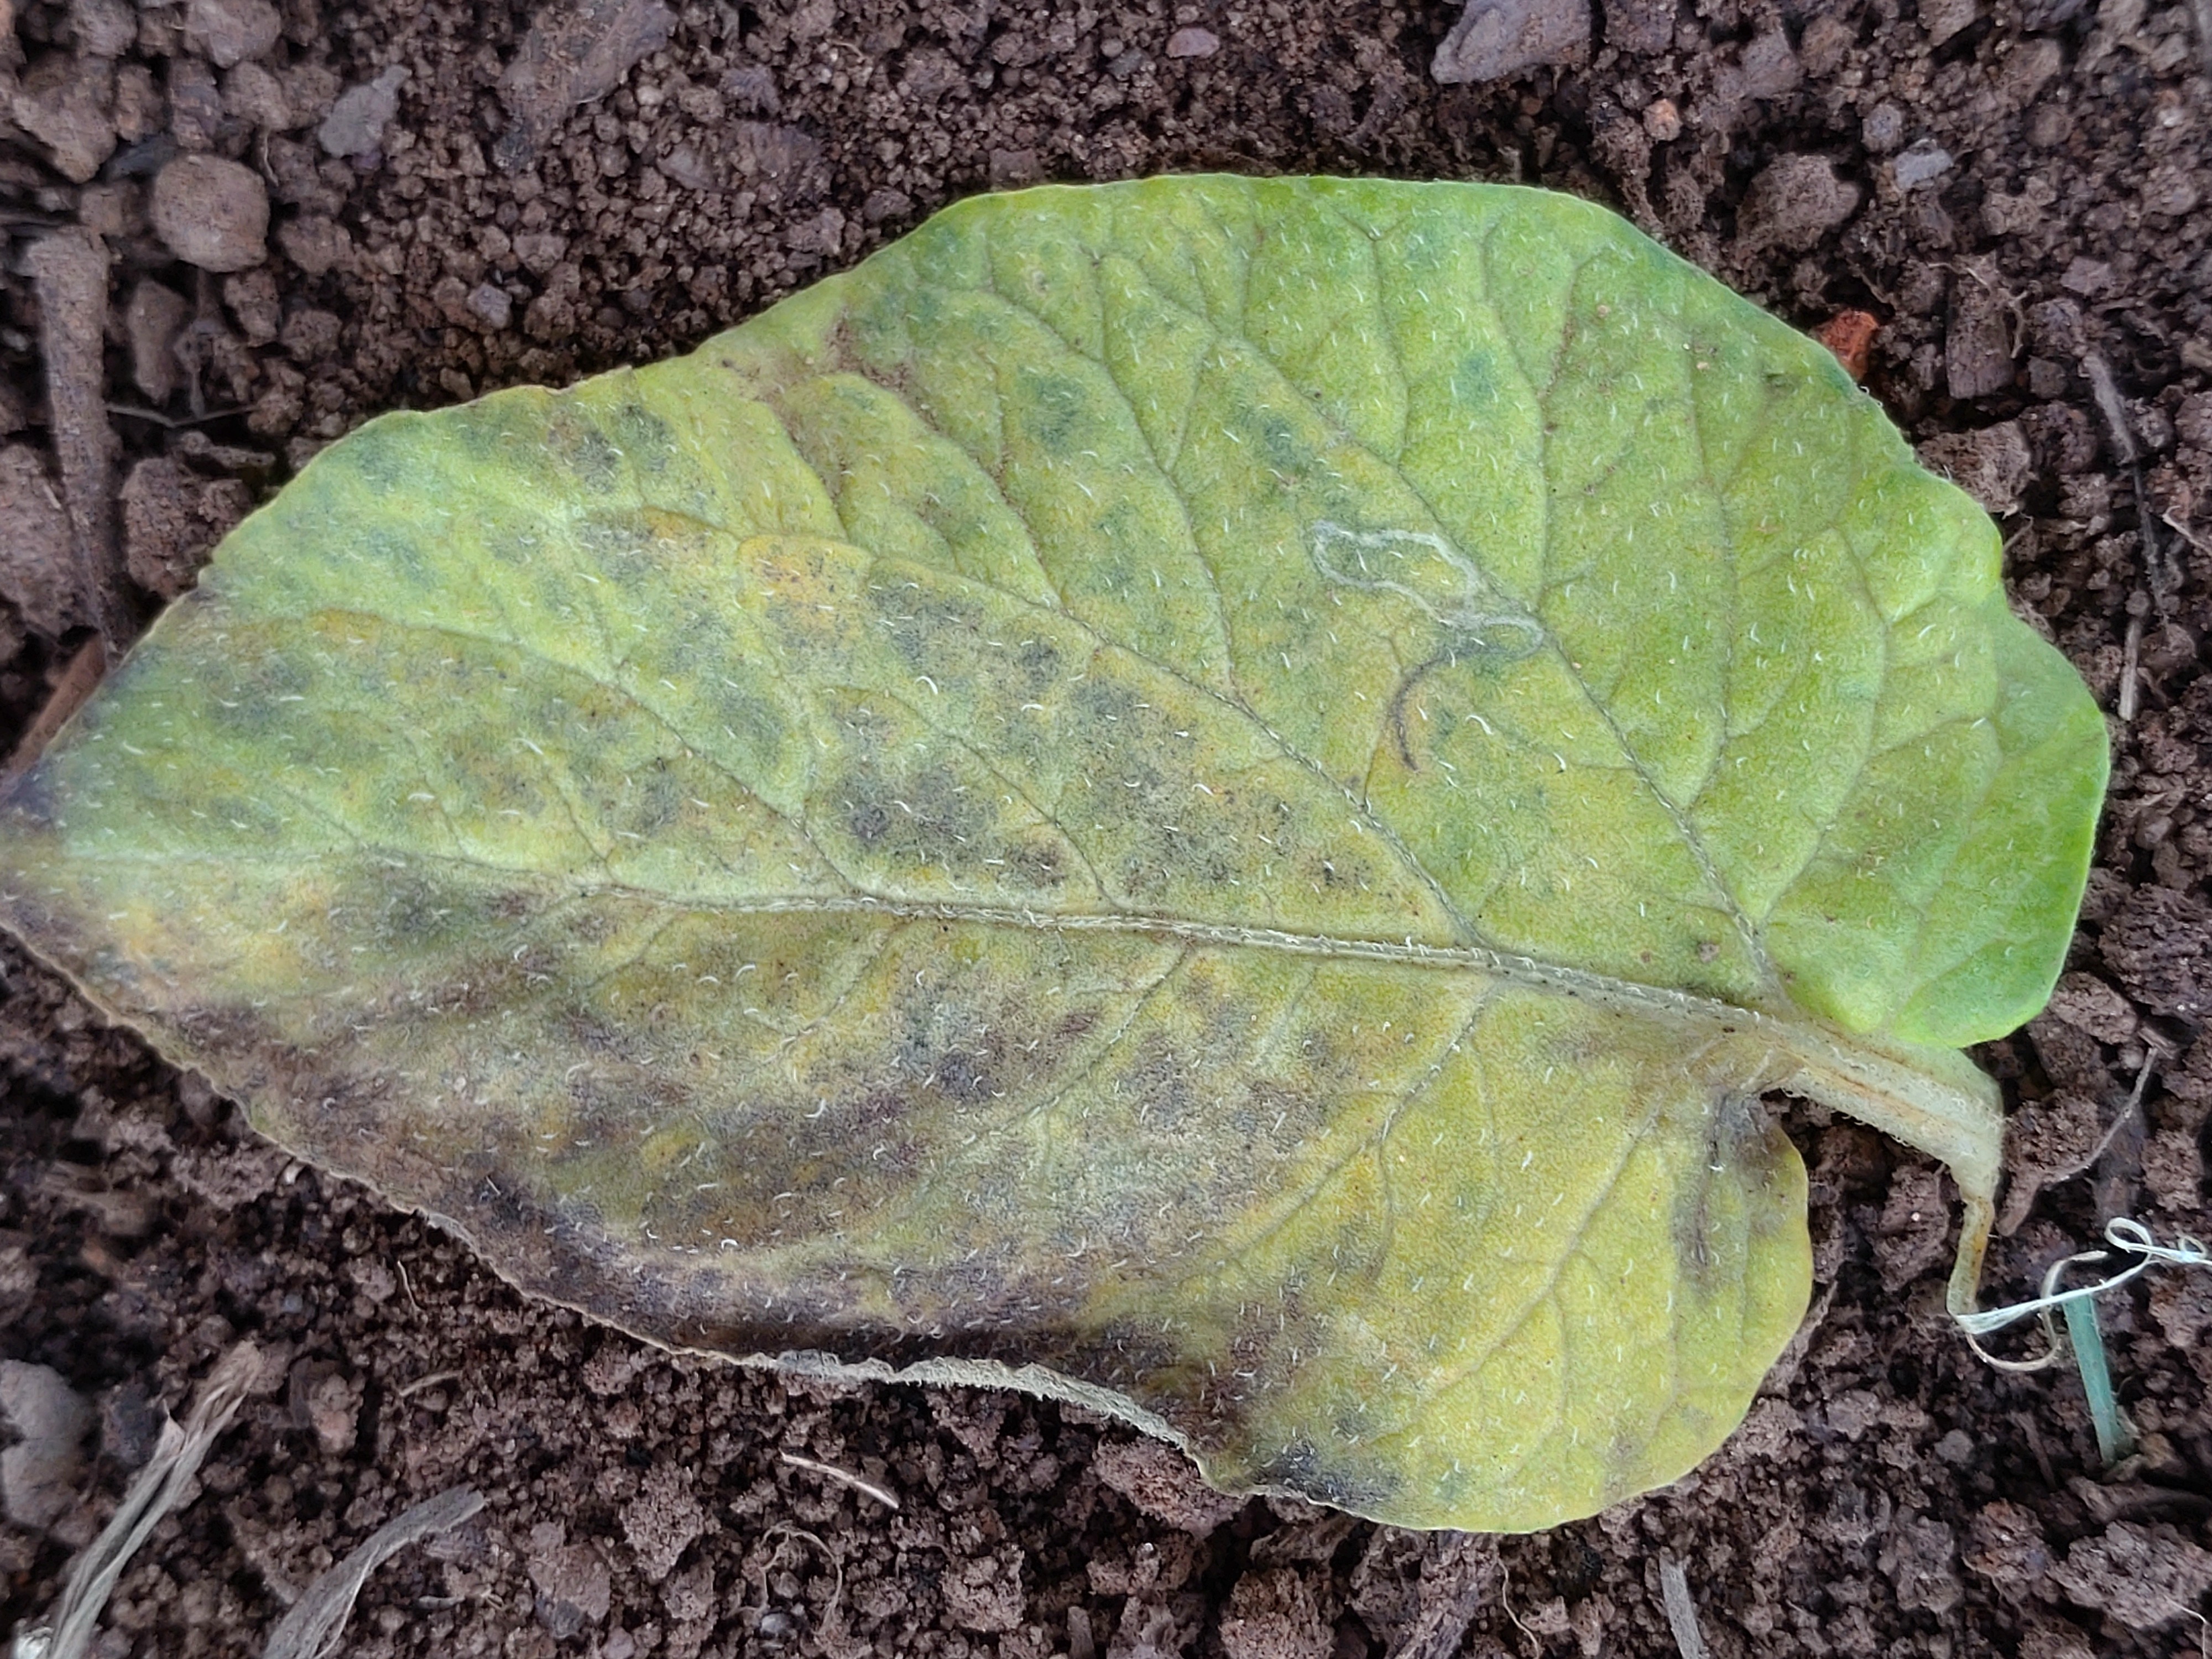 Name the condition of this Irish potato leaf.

late blight
